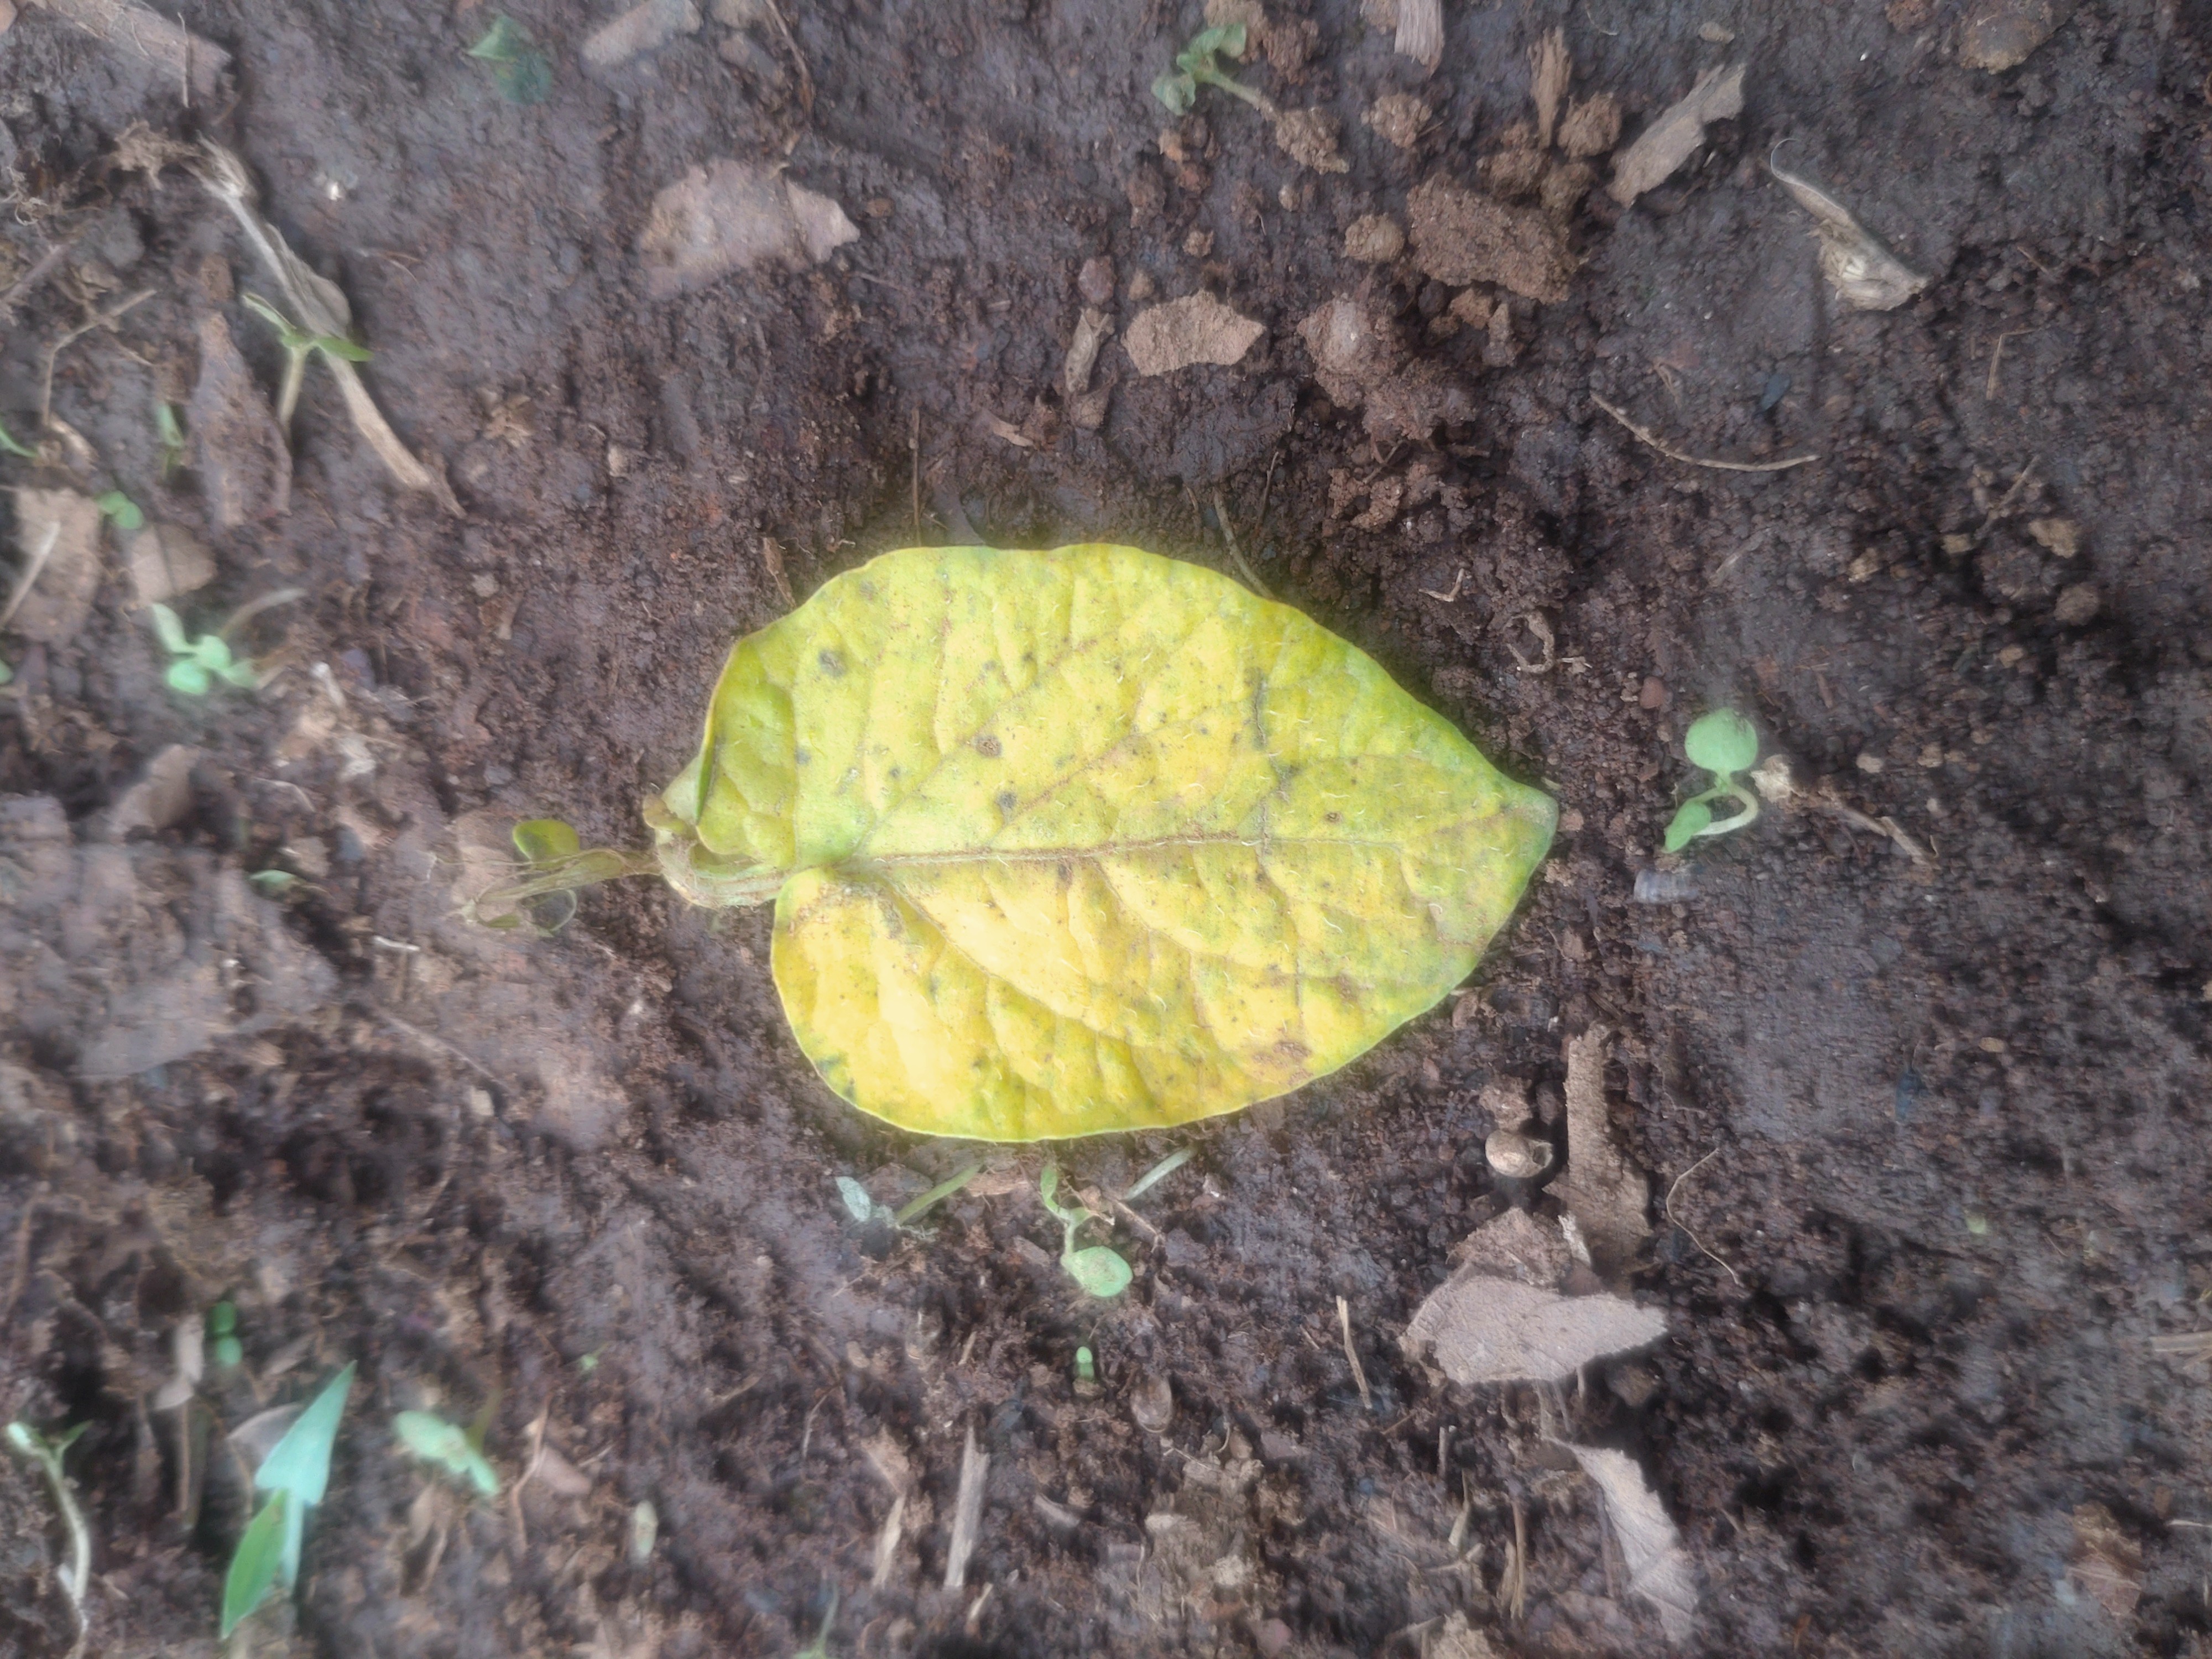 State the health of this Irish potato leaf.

late blight
